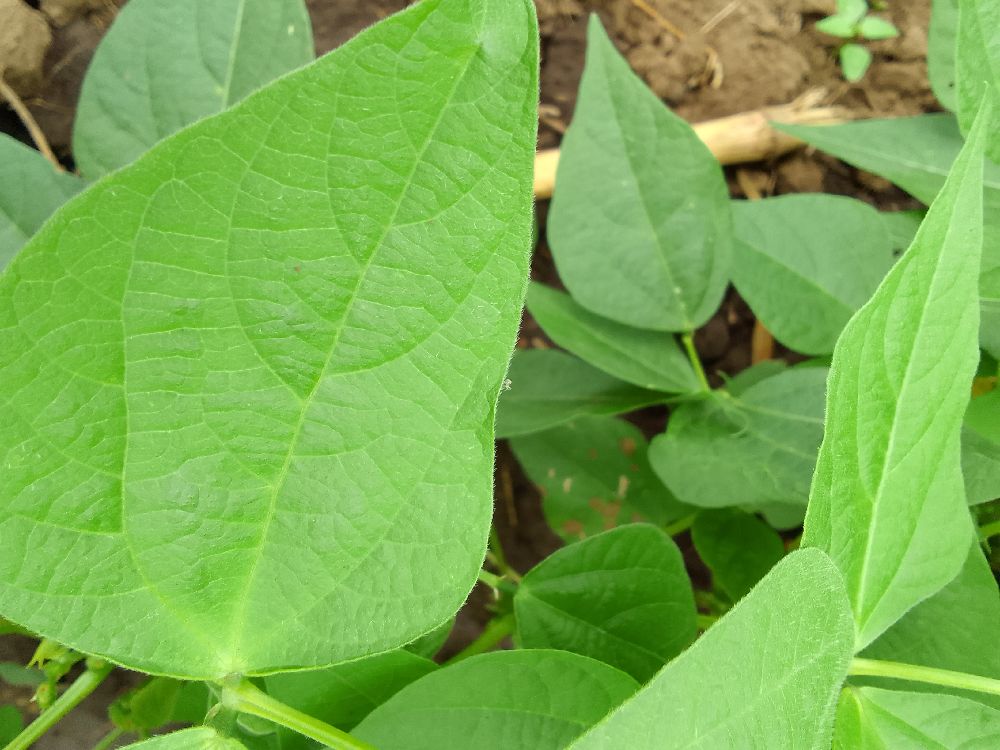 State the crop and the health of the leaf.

common bean, healthy
